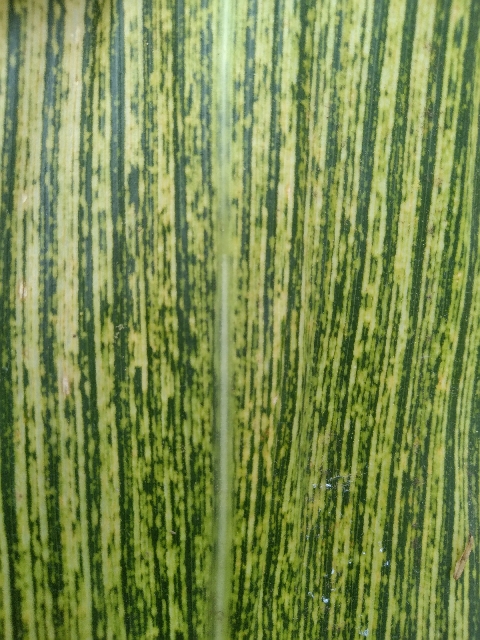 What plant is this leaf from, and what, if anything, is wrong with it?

maize, maize streak virus
